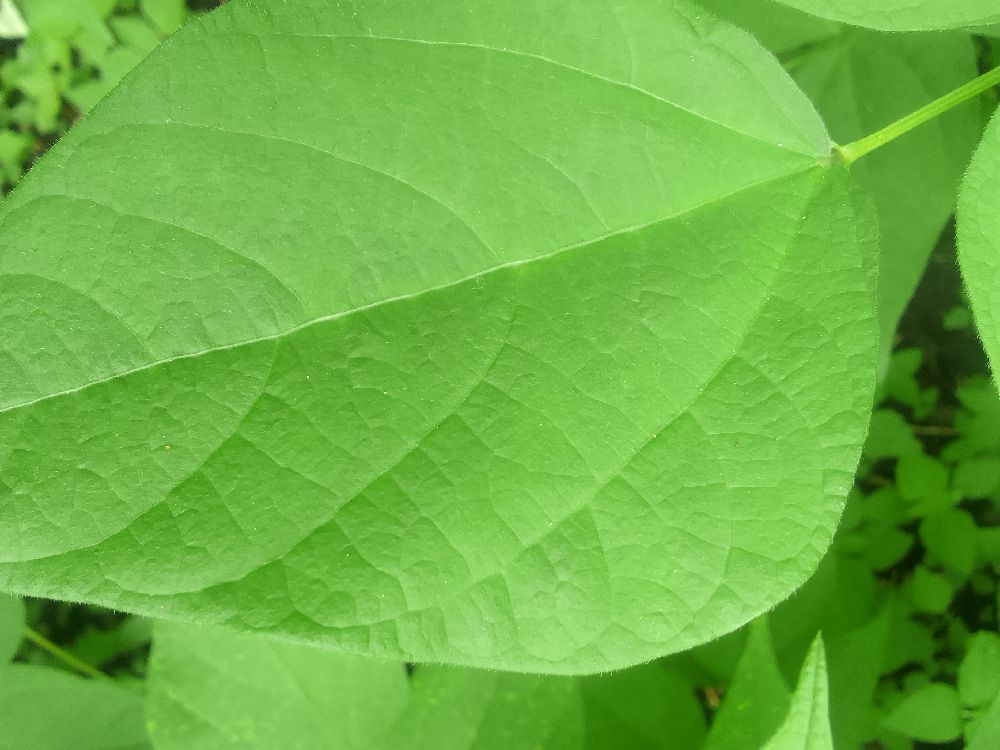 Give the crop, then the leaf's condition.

common bean, healthy
